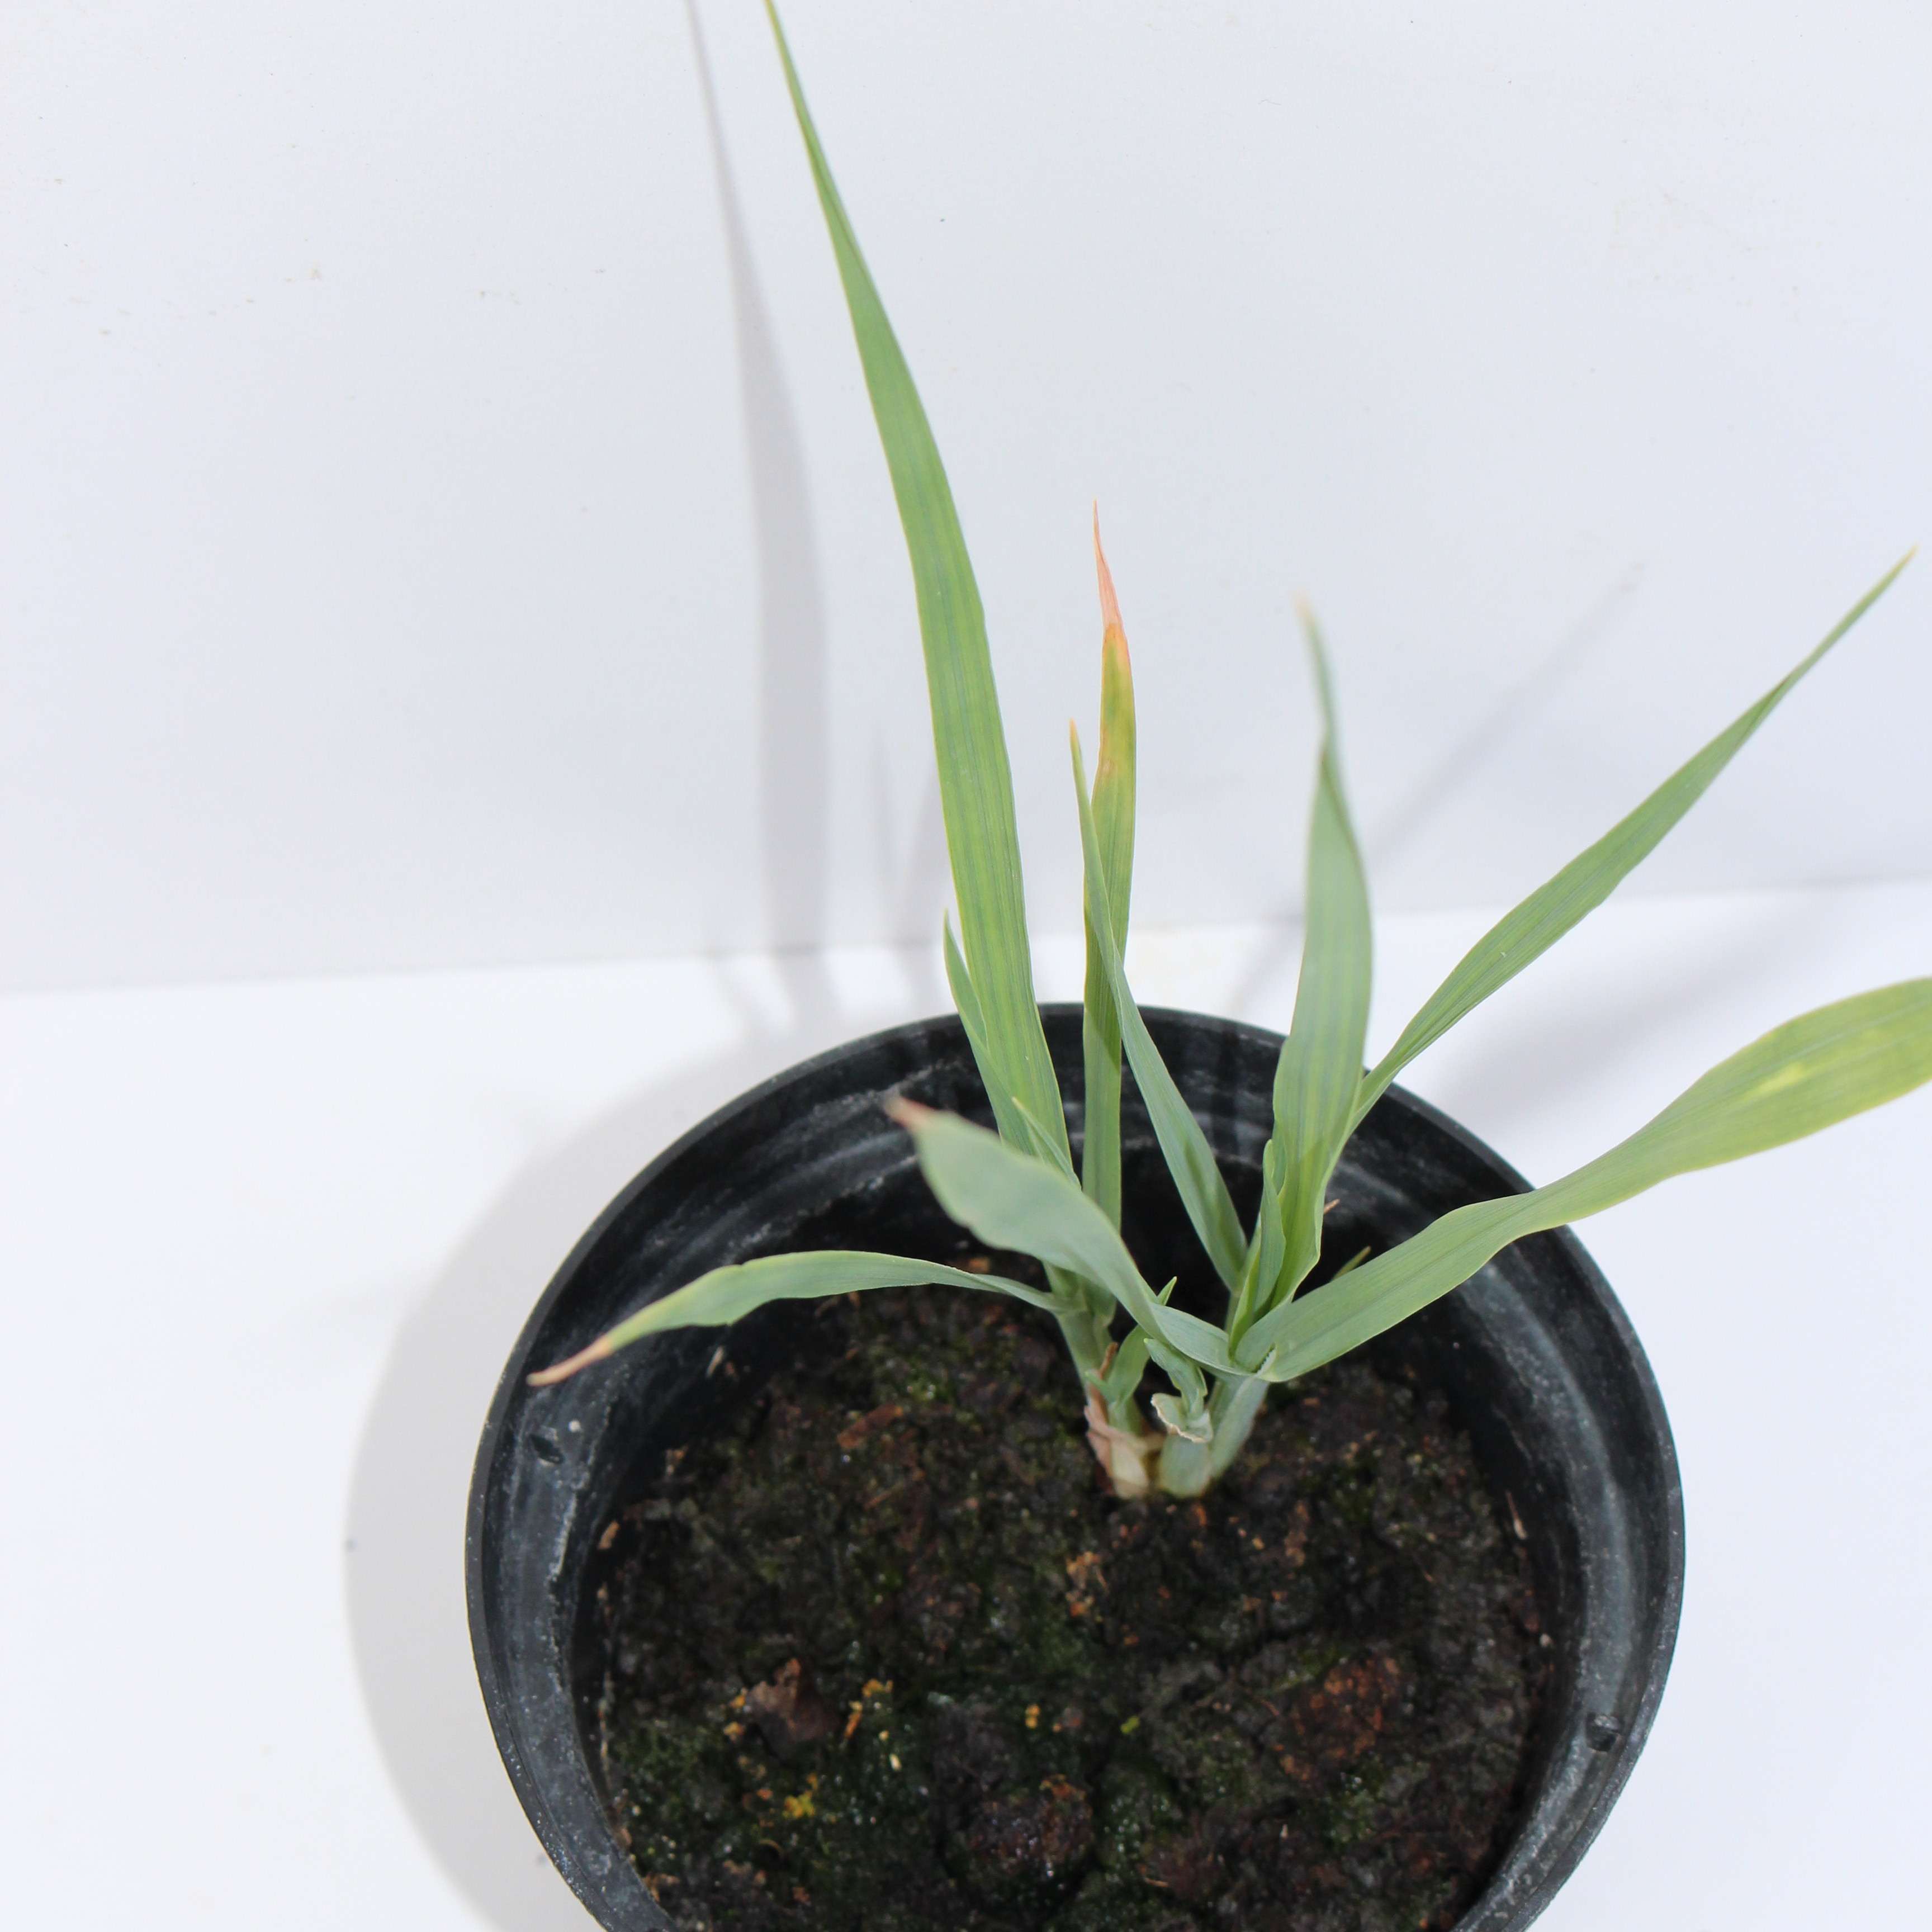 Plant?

Avena sterilis
